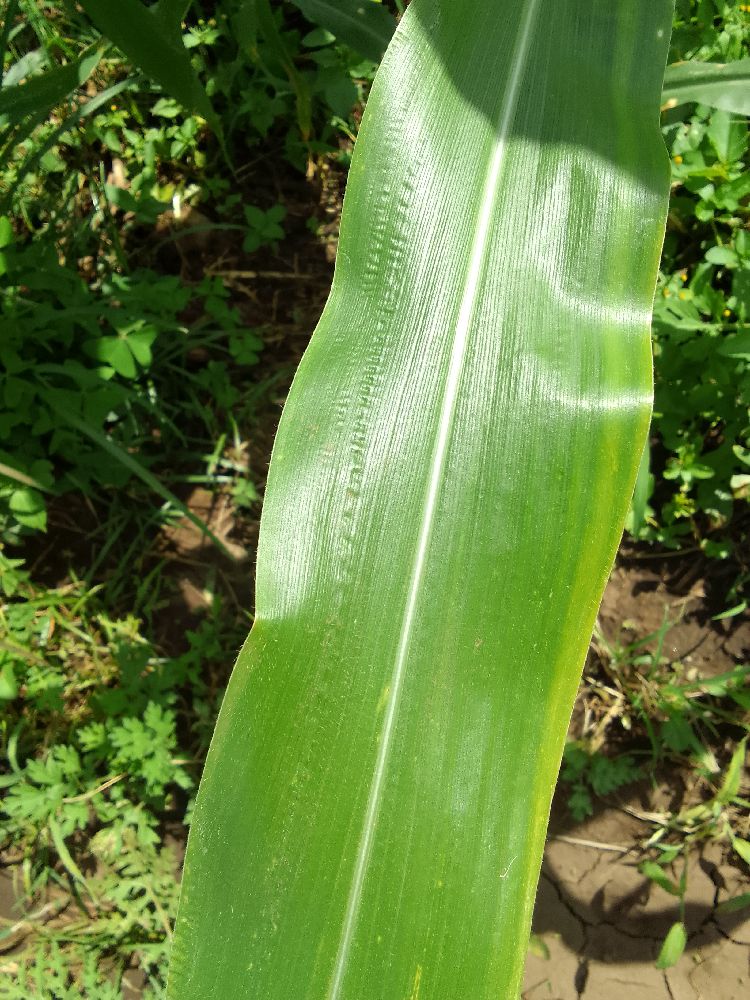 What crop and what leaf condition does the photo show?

maize, healthy
